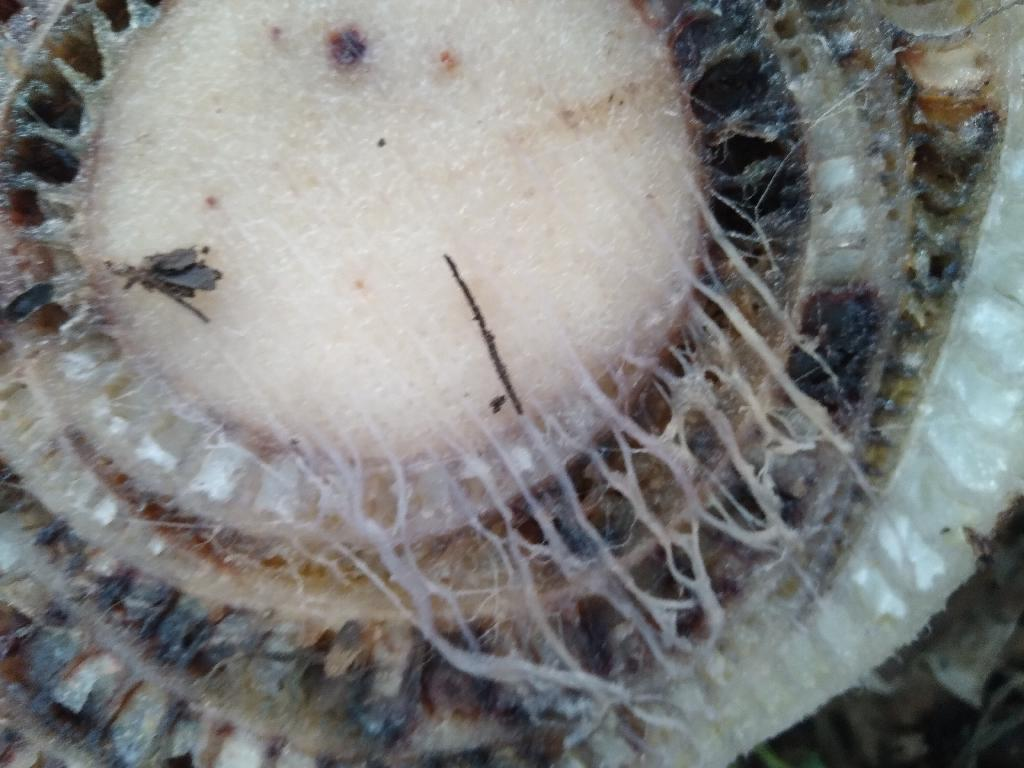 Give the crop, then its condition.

banana, fusarium wilt race 1
